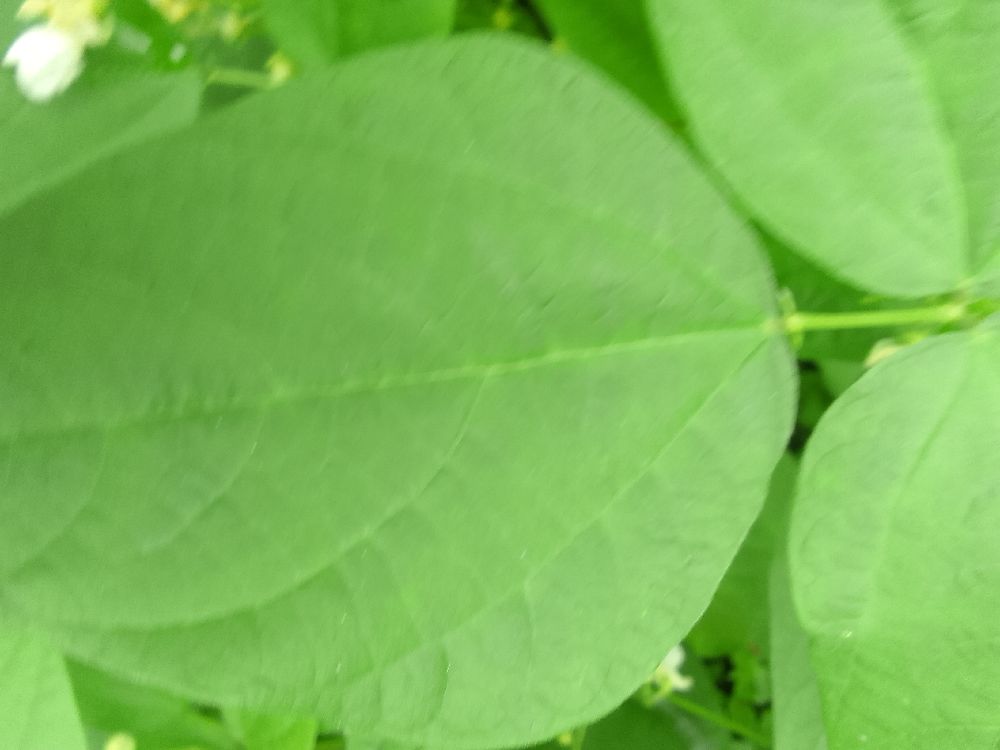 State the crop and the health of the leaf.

common bean, healthy
